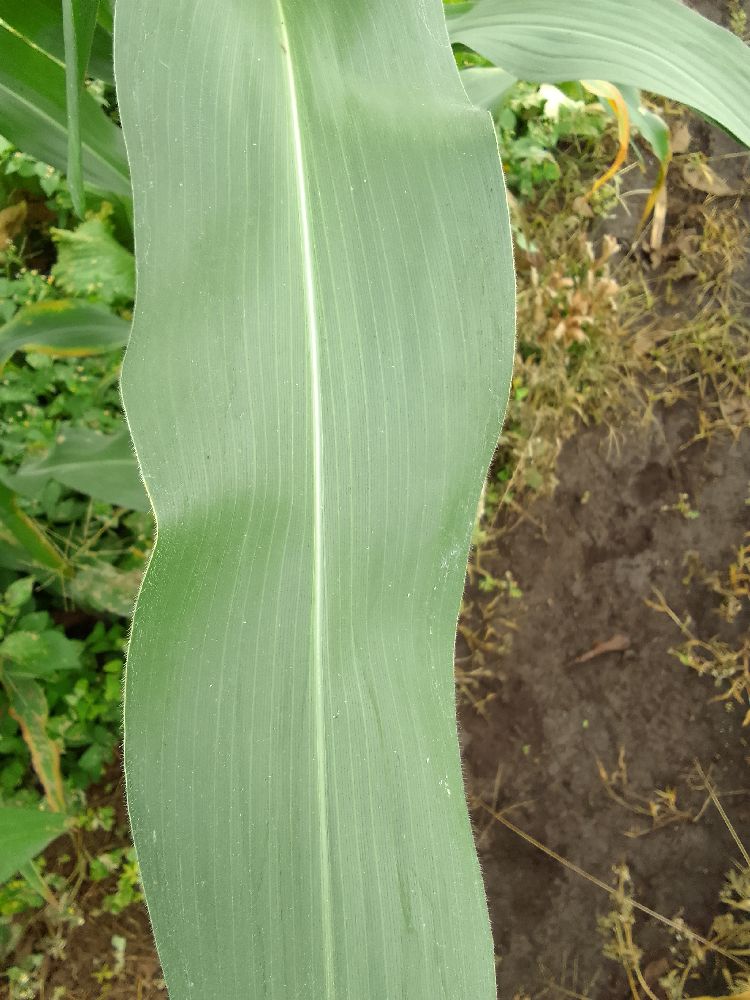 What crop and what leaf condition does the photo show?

maize, healthy
